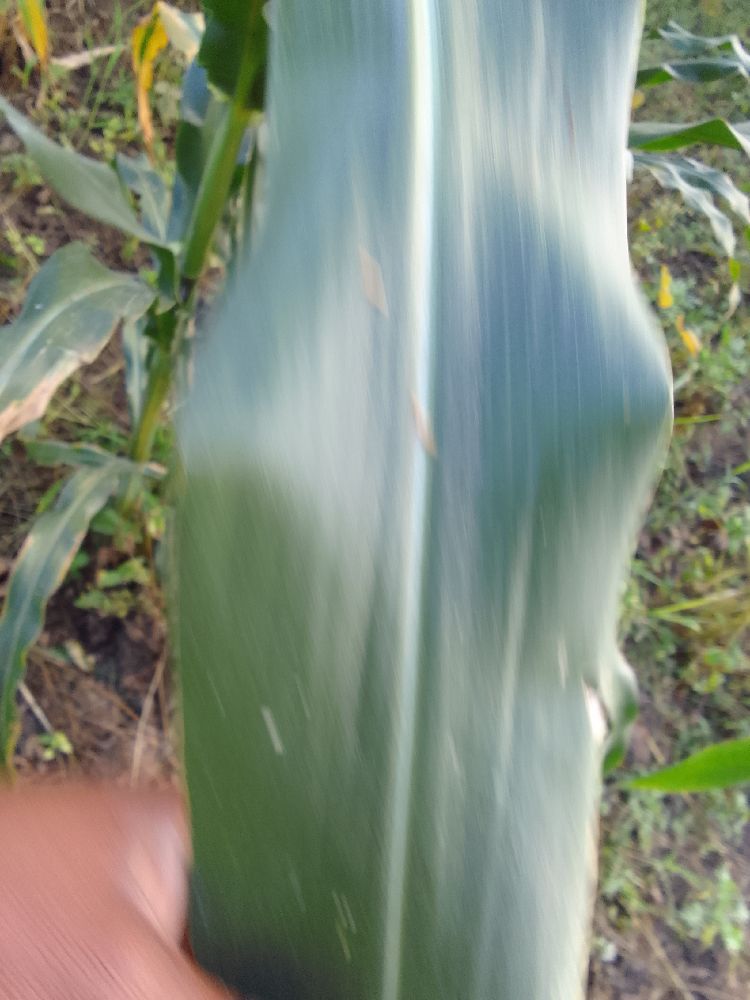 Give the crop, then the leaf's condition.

maize, healthy
